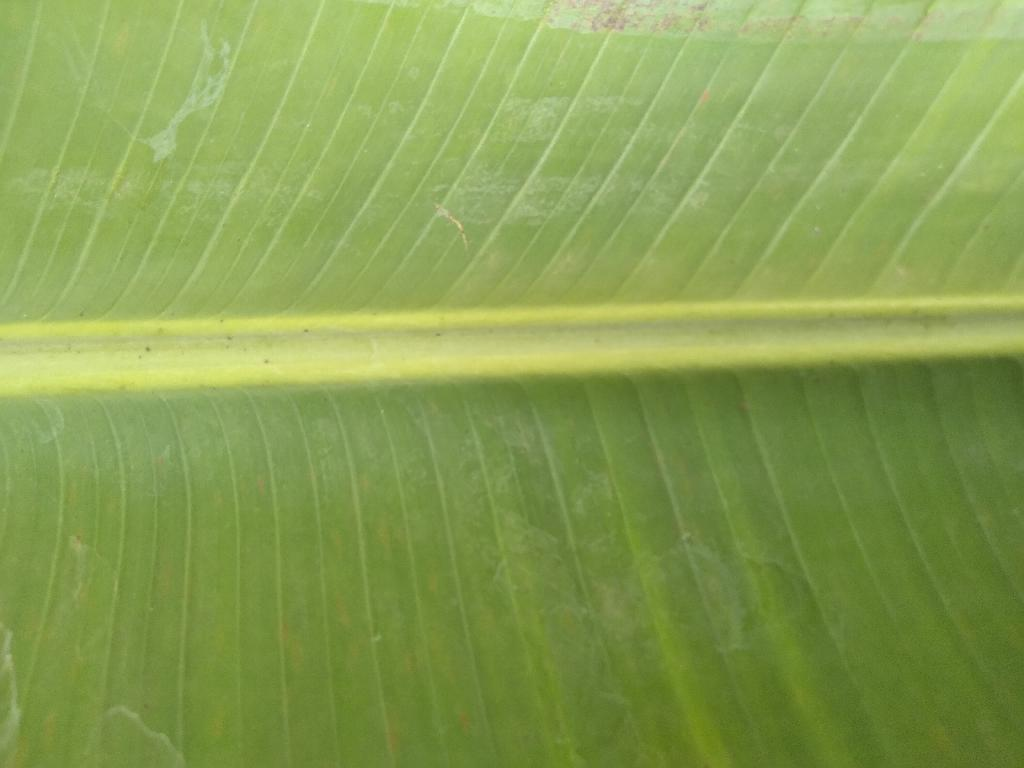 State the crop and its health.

banana, healthy
